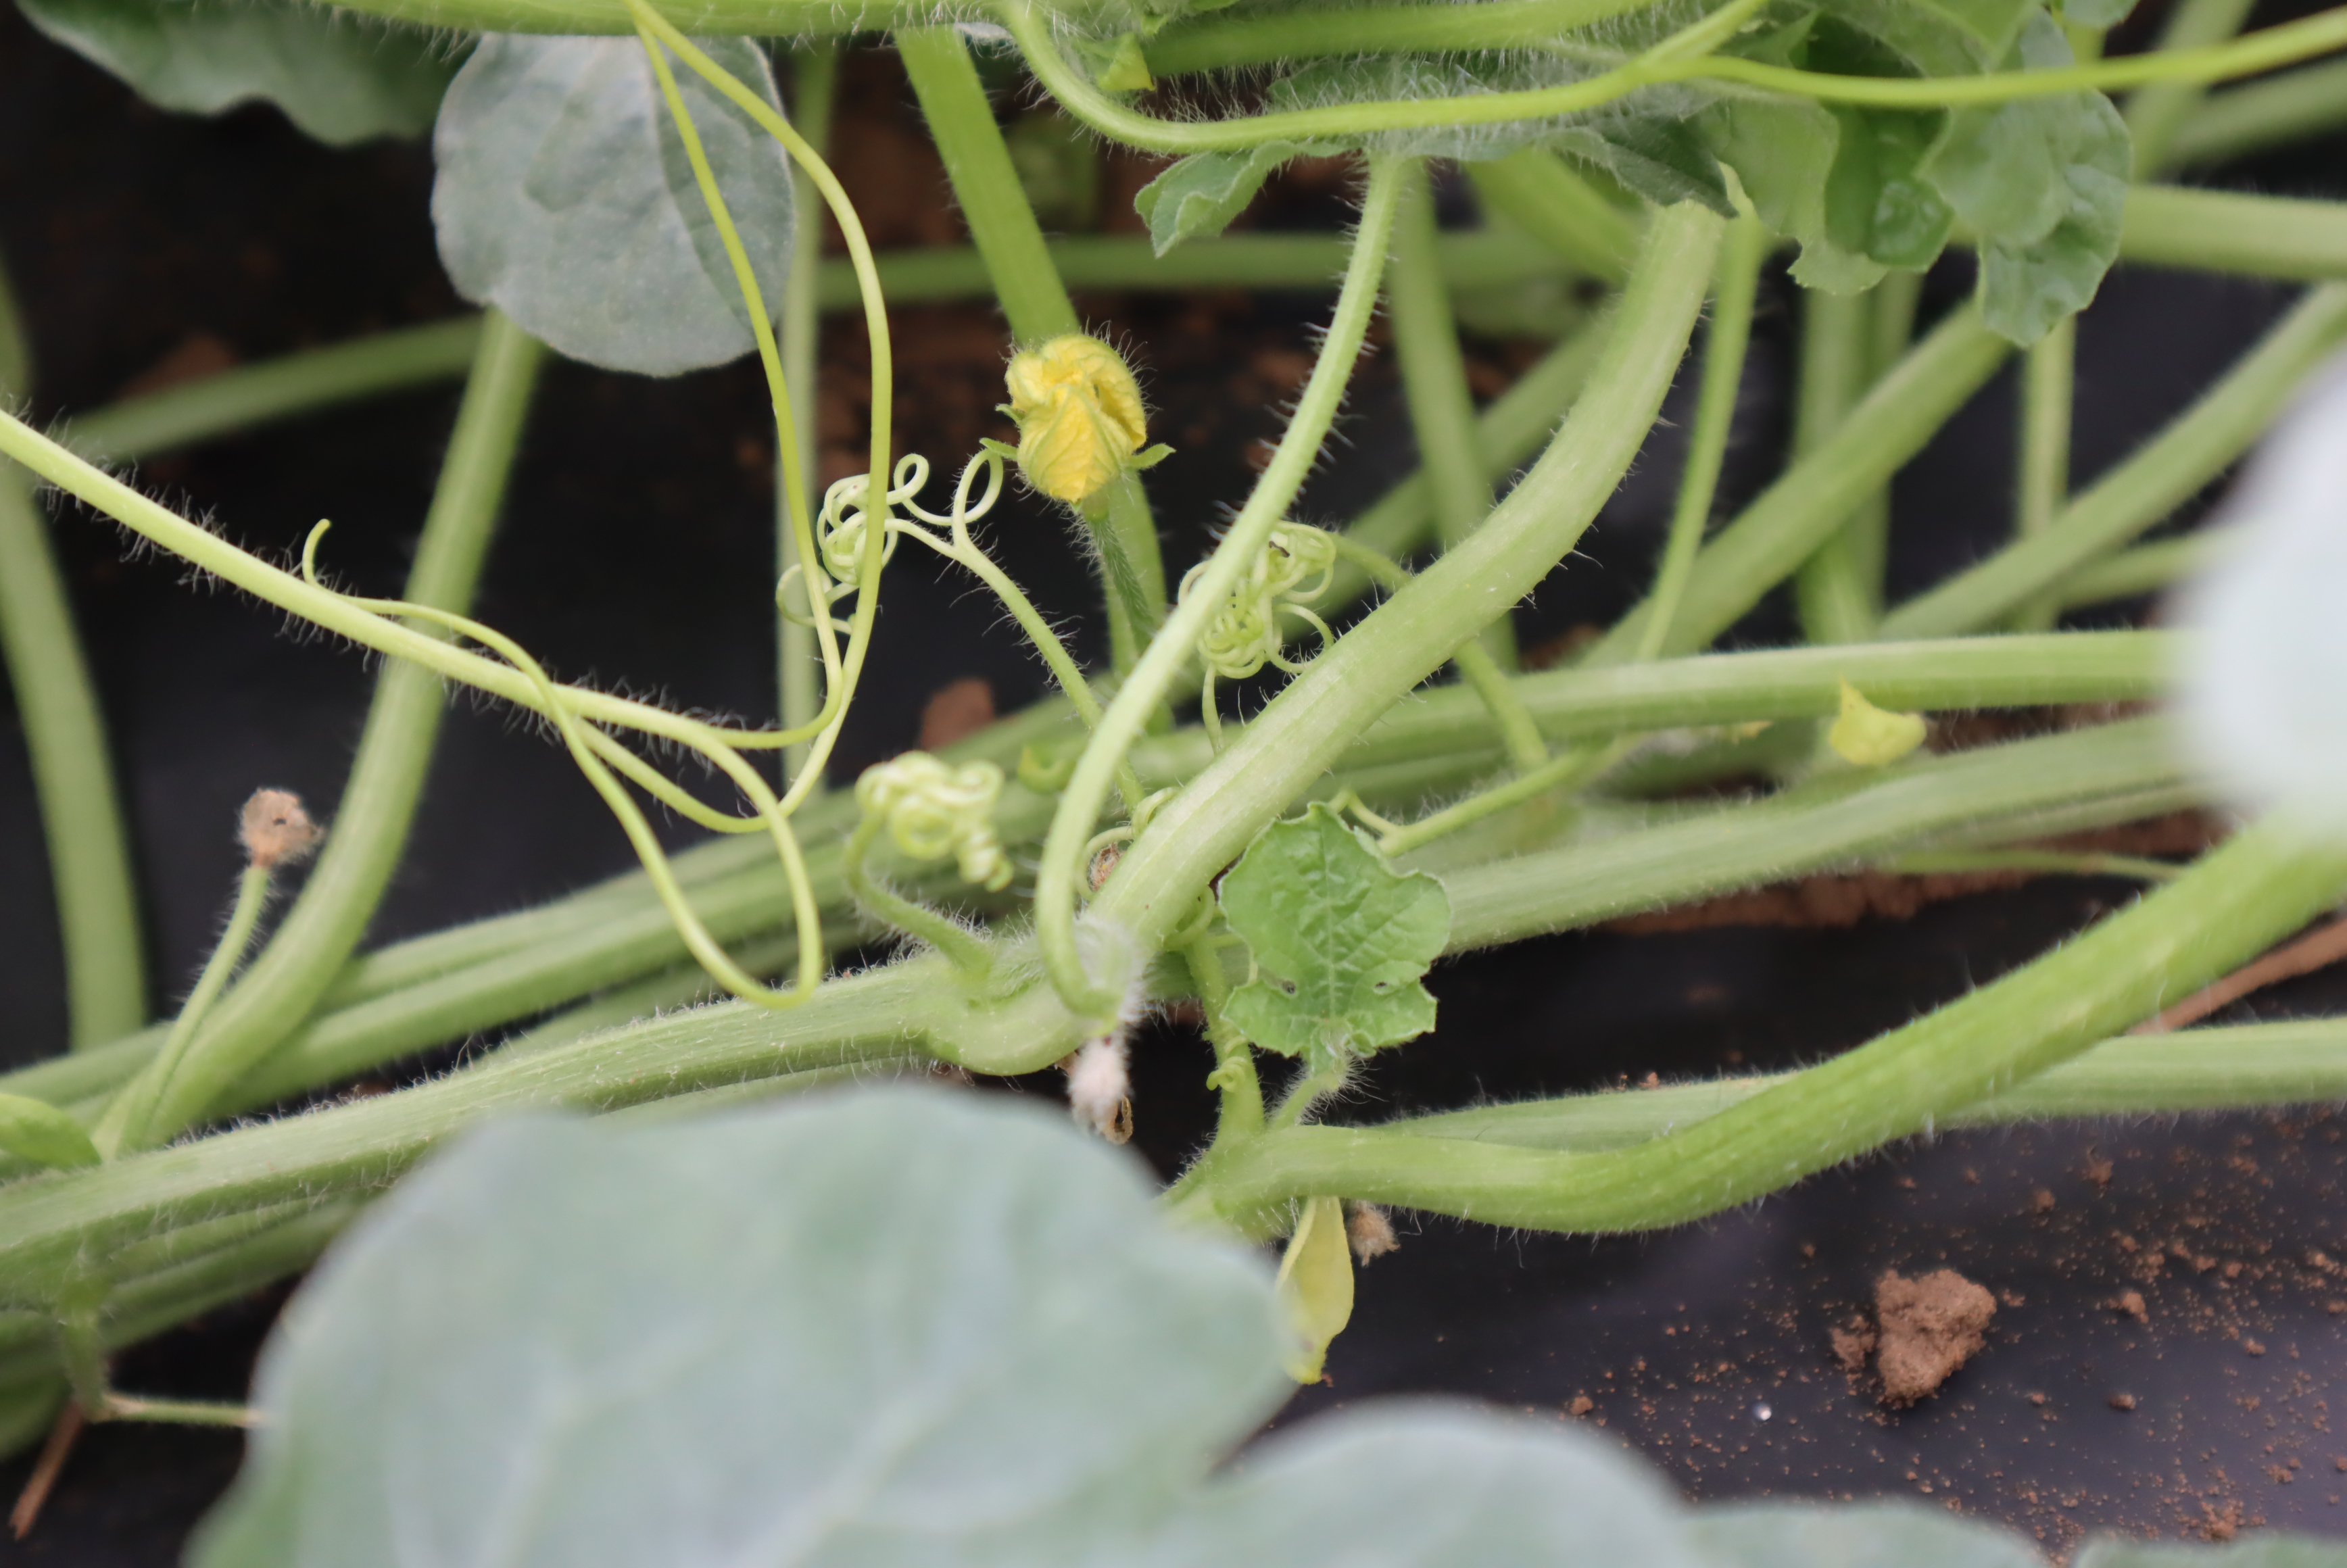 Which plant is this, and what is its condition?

watermelon, healthy
